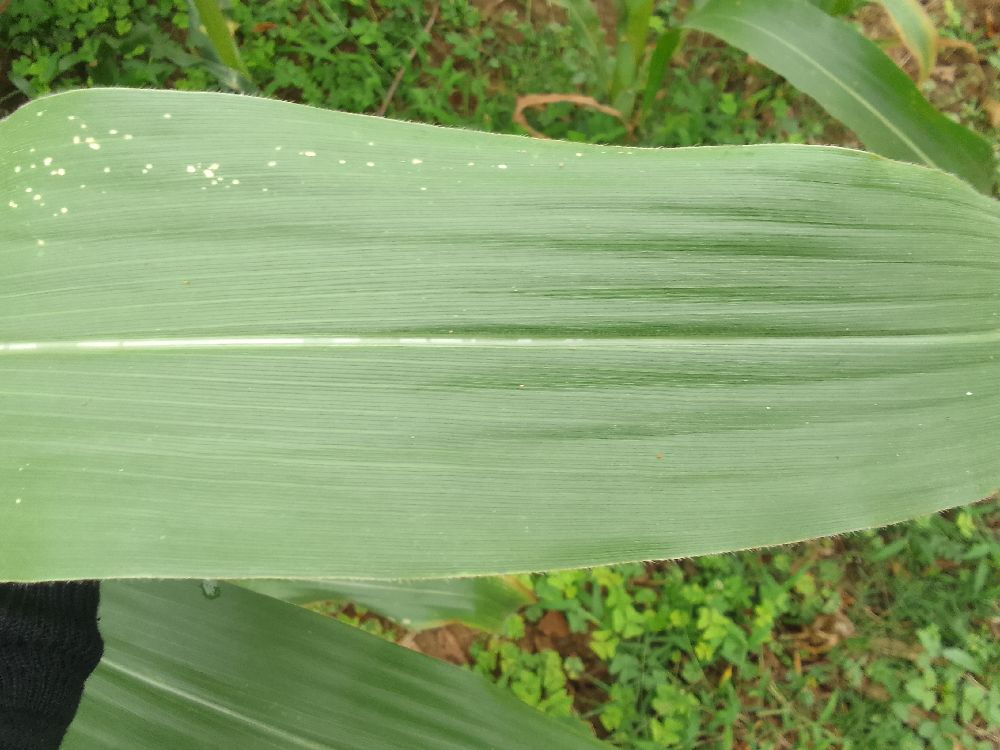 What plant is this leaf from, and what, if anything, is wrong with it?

maize, healthy
